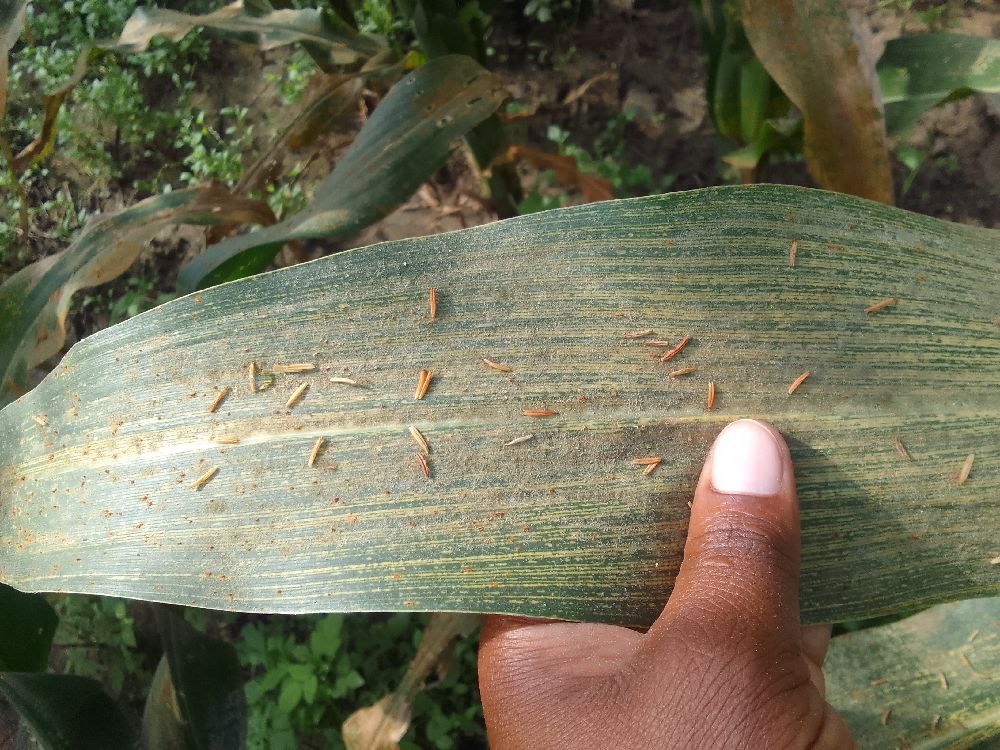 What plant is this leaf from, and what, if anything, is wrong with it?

maize, maize streak virus
